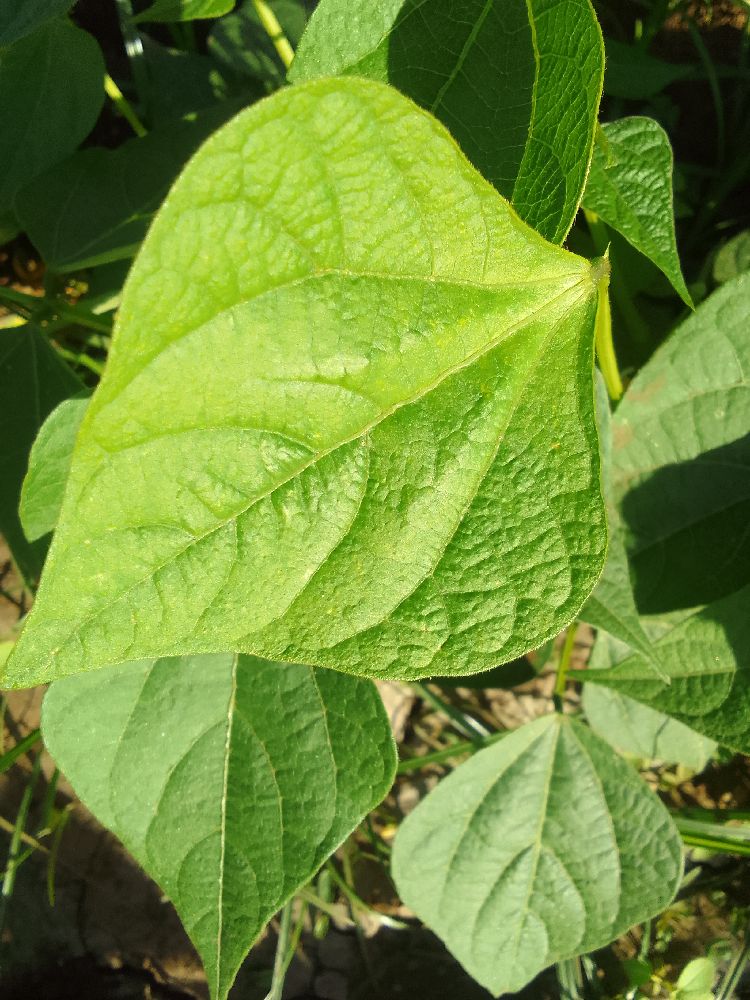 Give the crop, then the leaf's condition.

common bean, healthy
